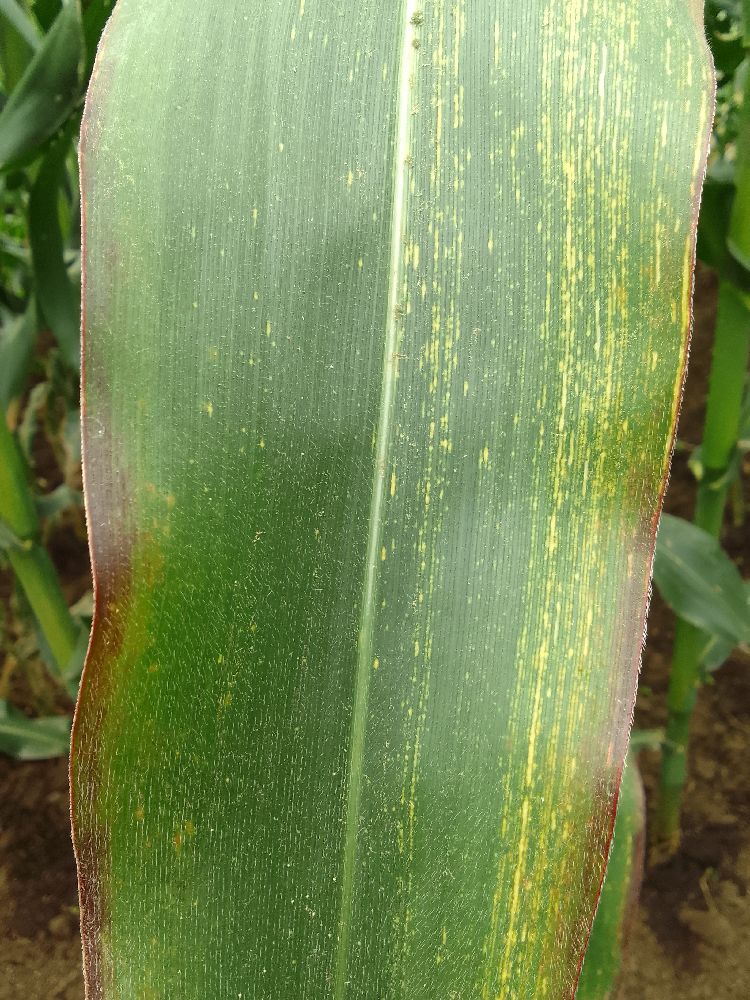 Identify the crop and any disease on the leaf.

maize, maize streak virus
